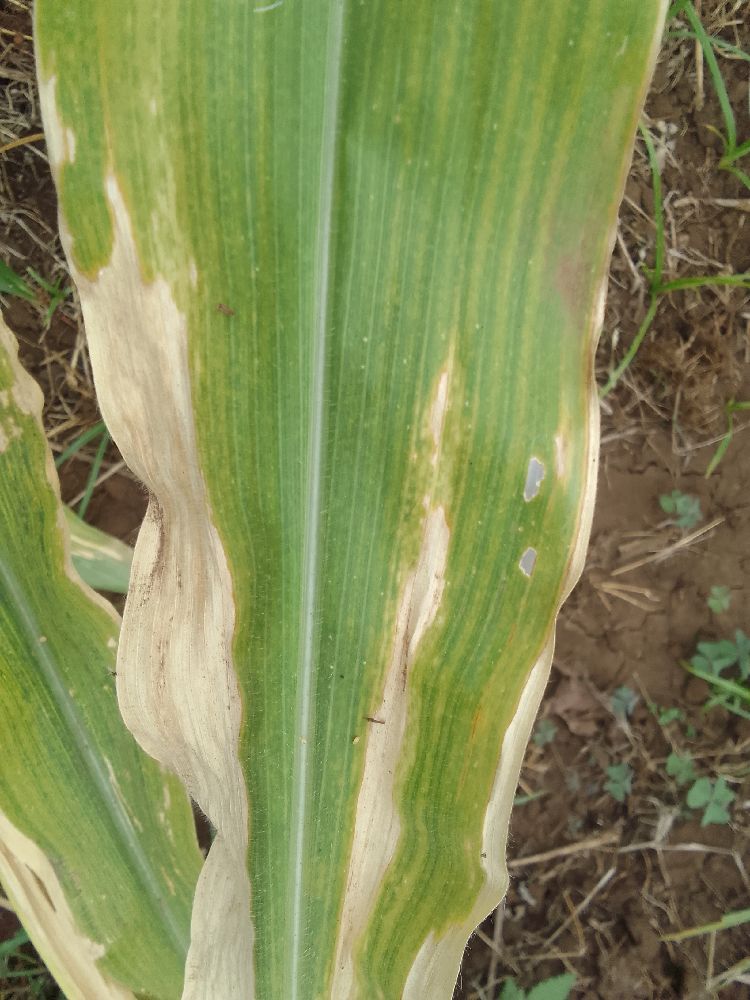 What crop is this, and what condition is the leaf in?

maize, maize lethal necrosis
